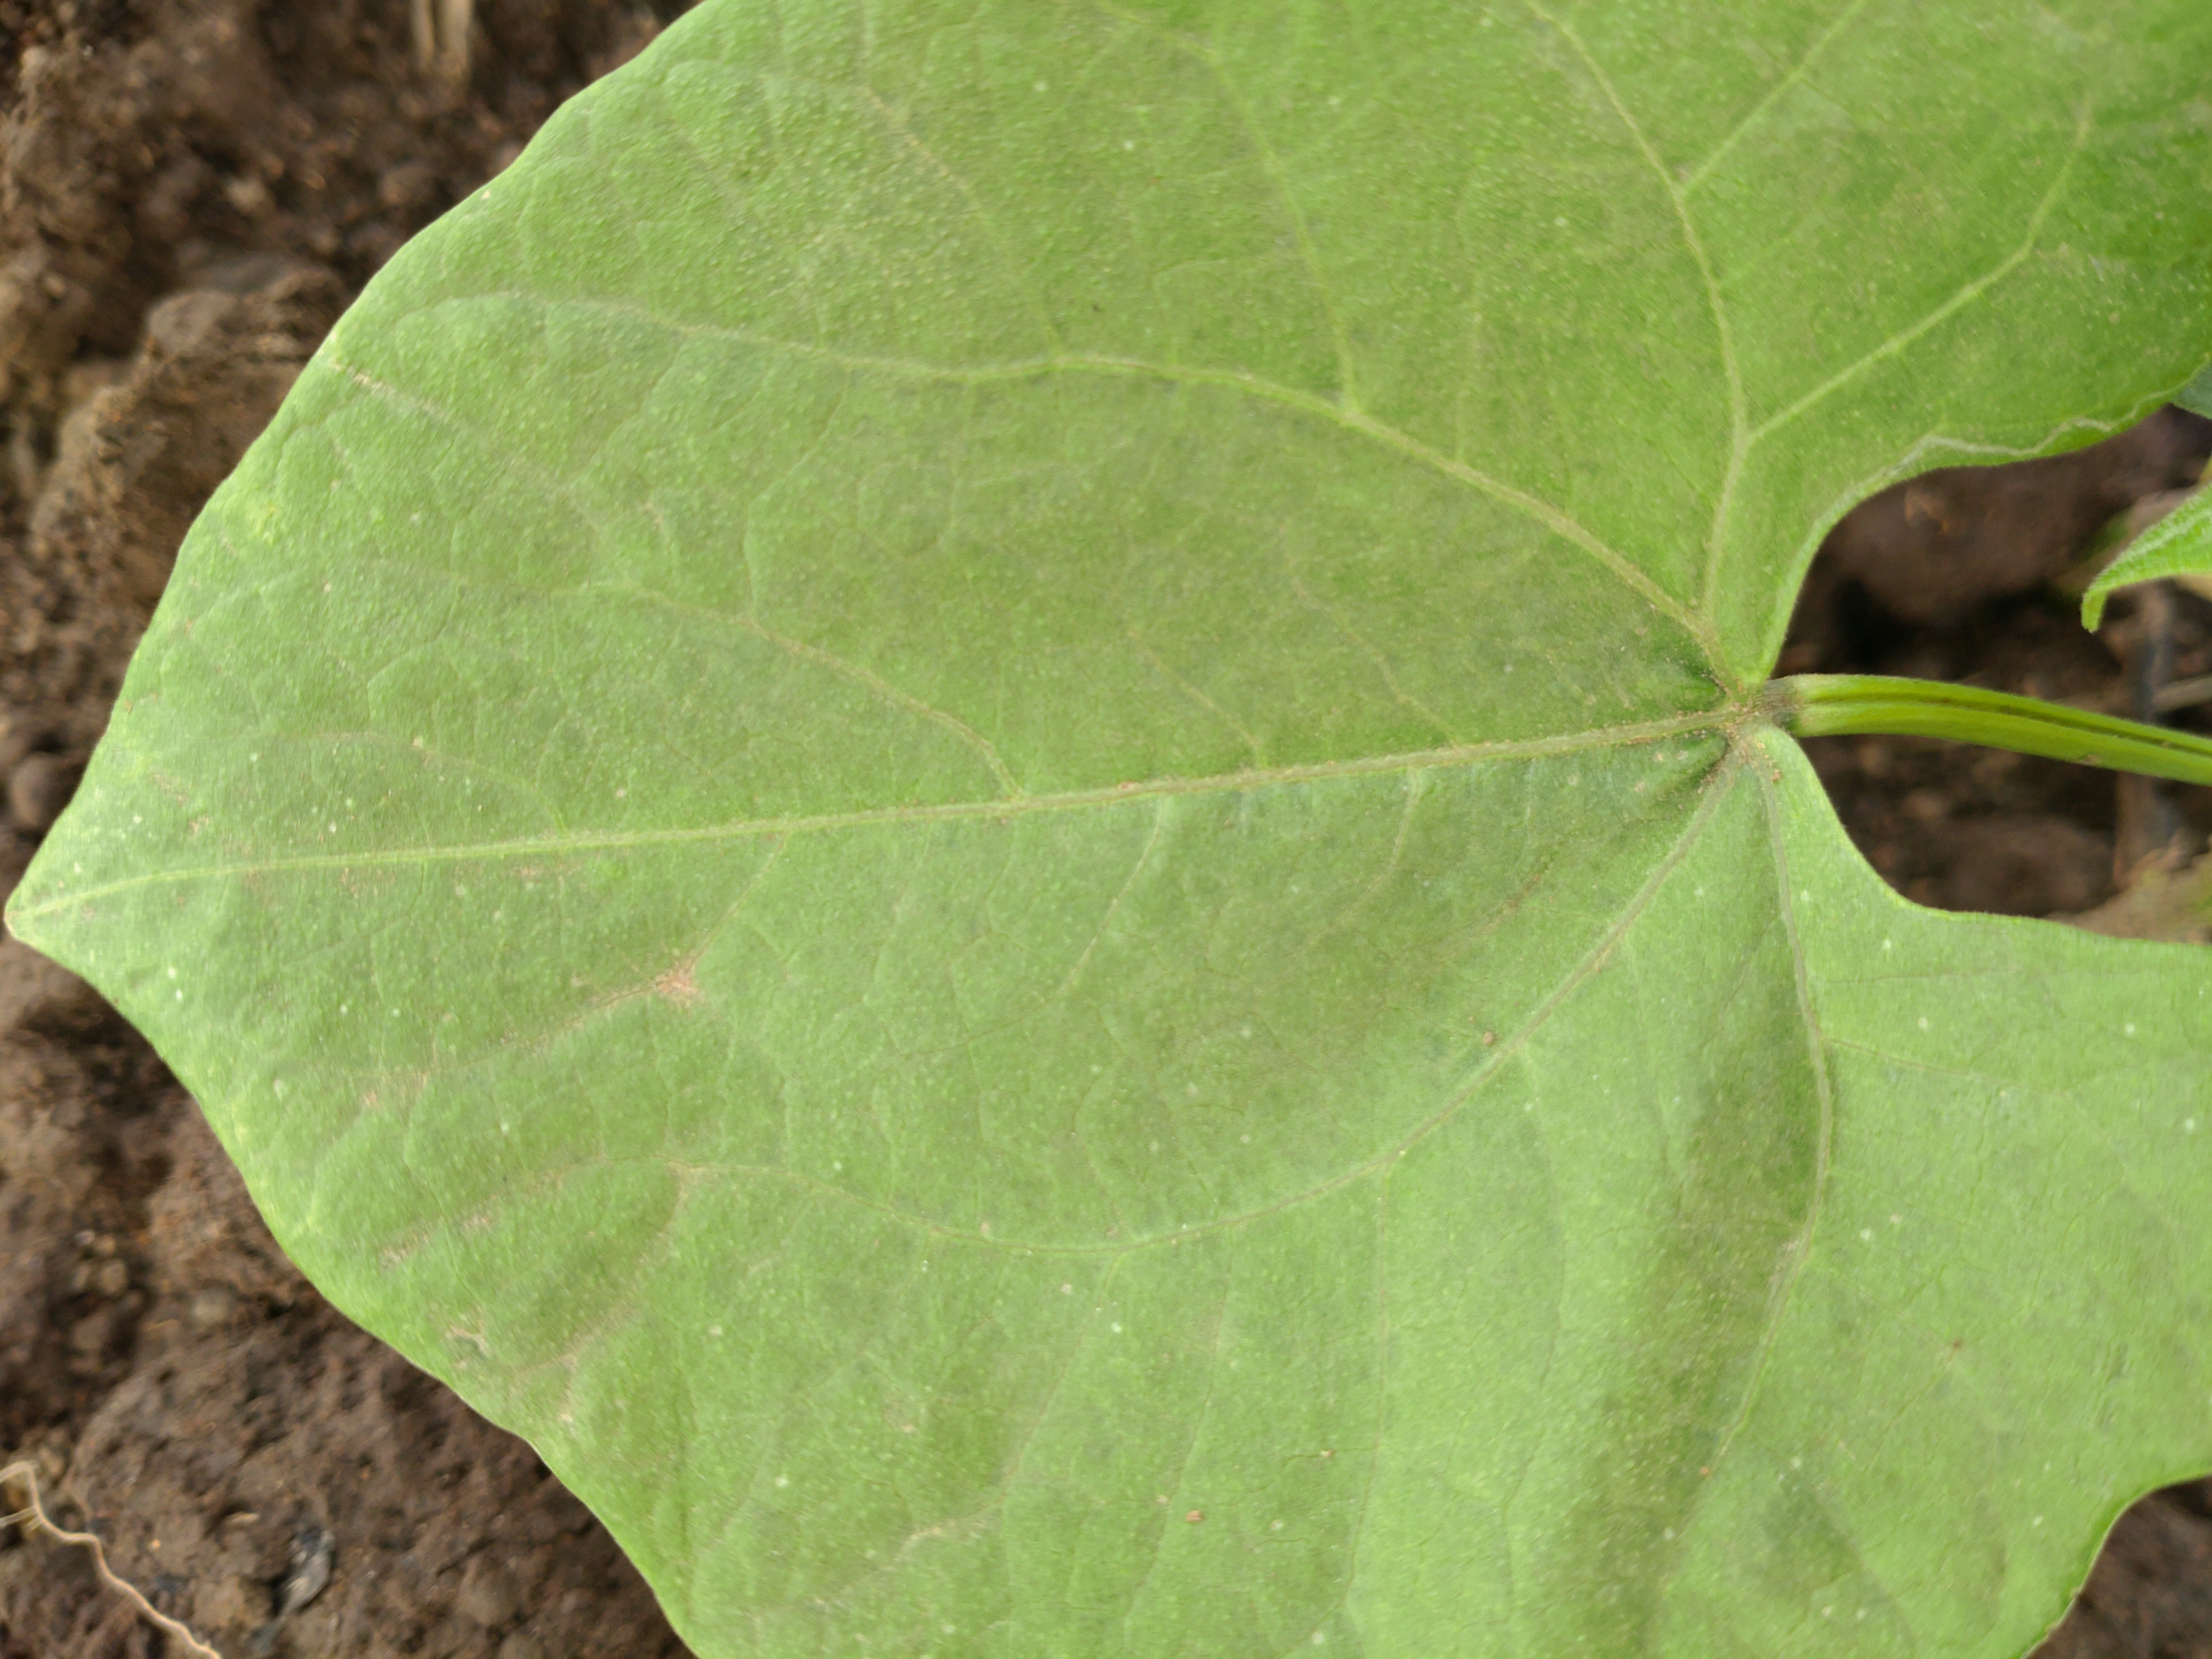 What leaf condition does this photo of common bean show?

healthy
